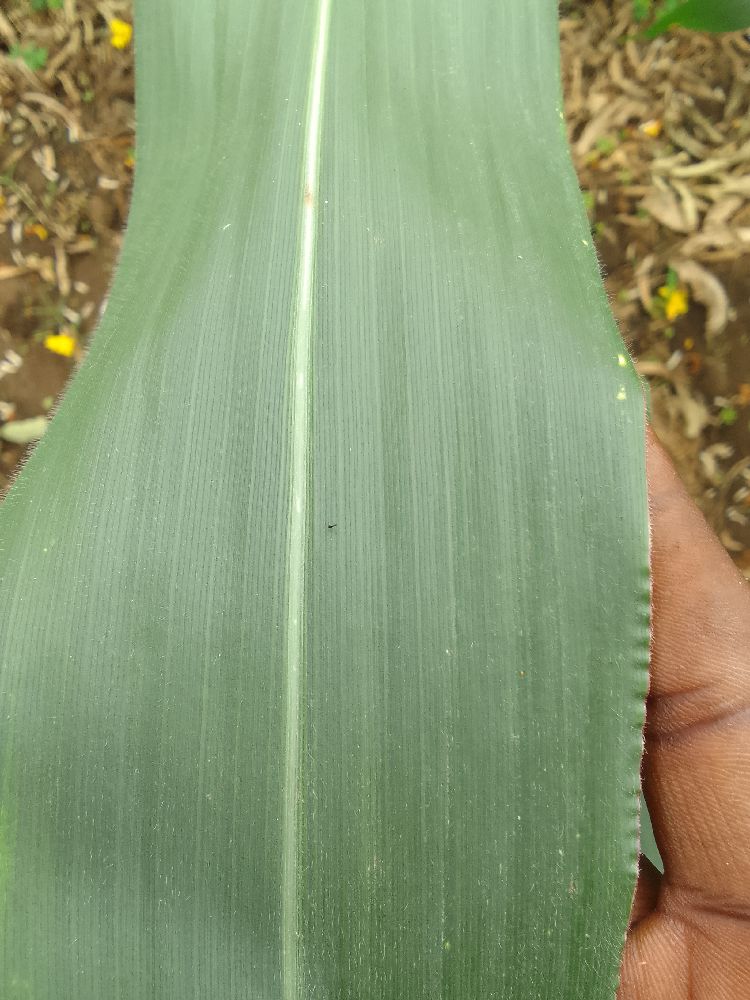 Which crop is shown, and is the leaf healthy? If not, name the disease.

maize, healthy
